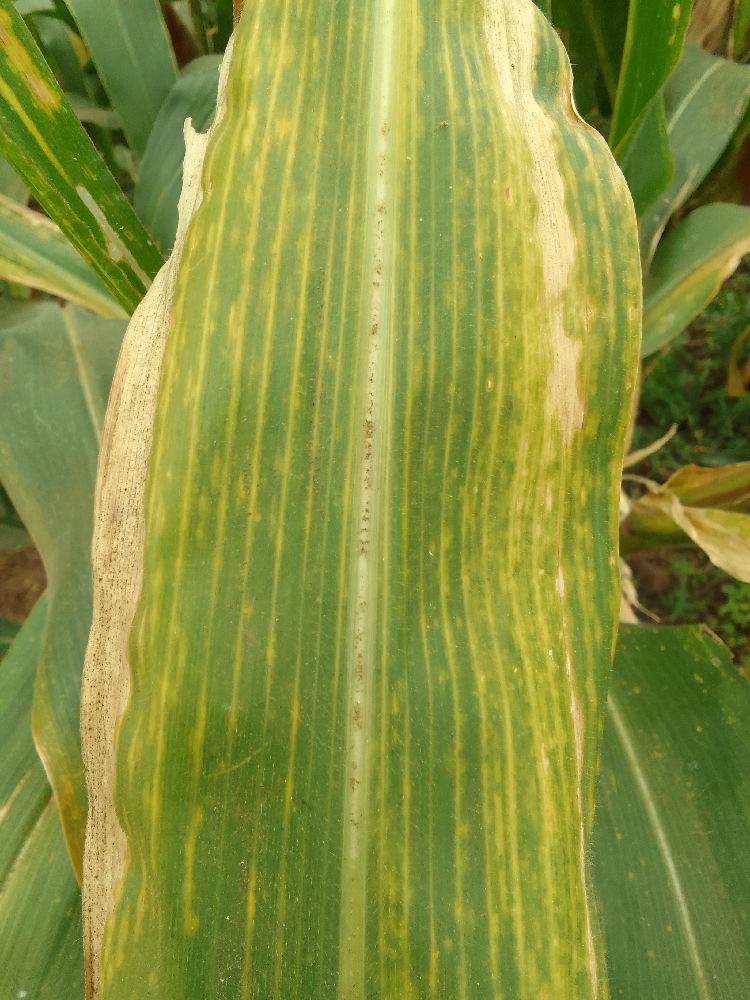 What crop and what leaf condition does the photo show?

maize, maize lethal necrosis
